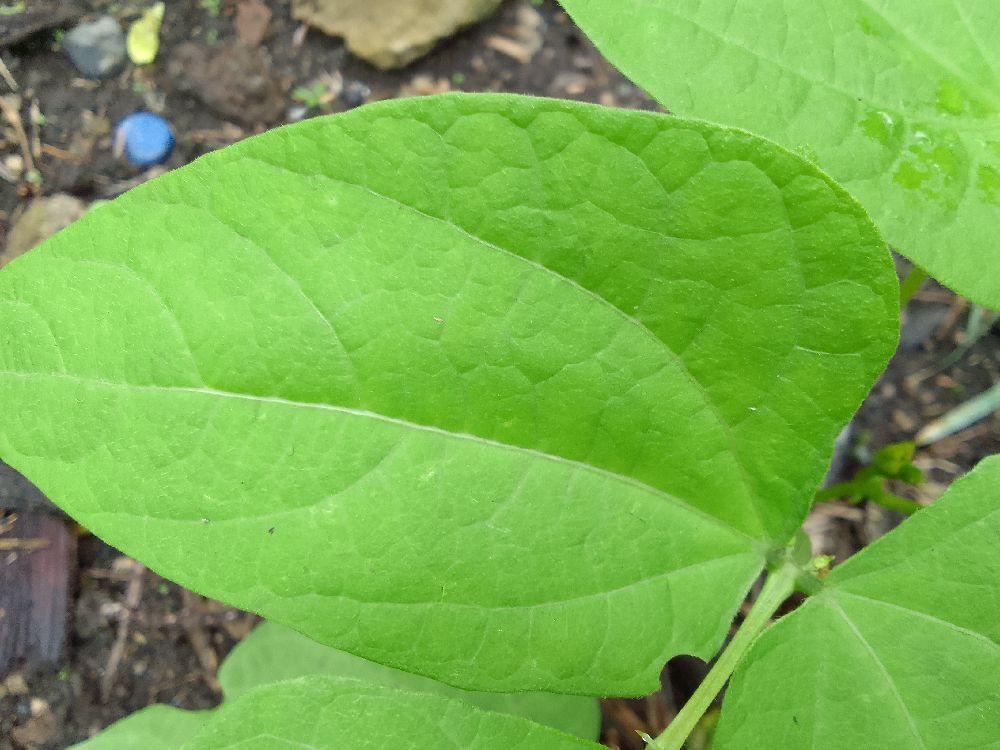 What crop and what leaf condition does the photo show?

common bean, healthy
